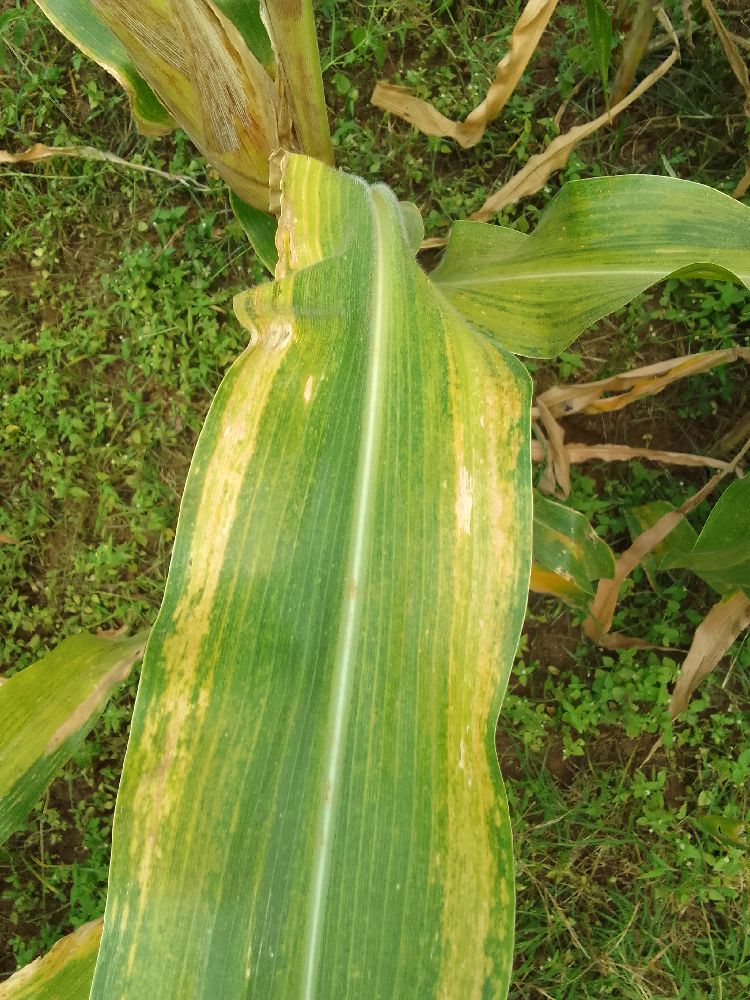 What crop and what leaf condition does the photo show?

maize, maize lethal necrosis
